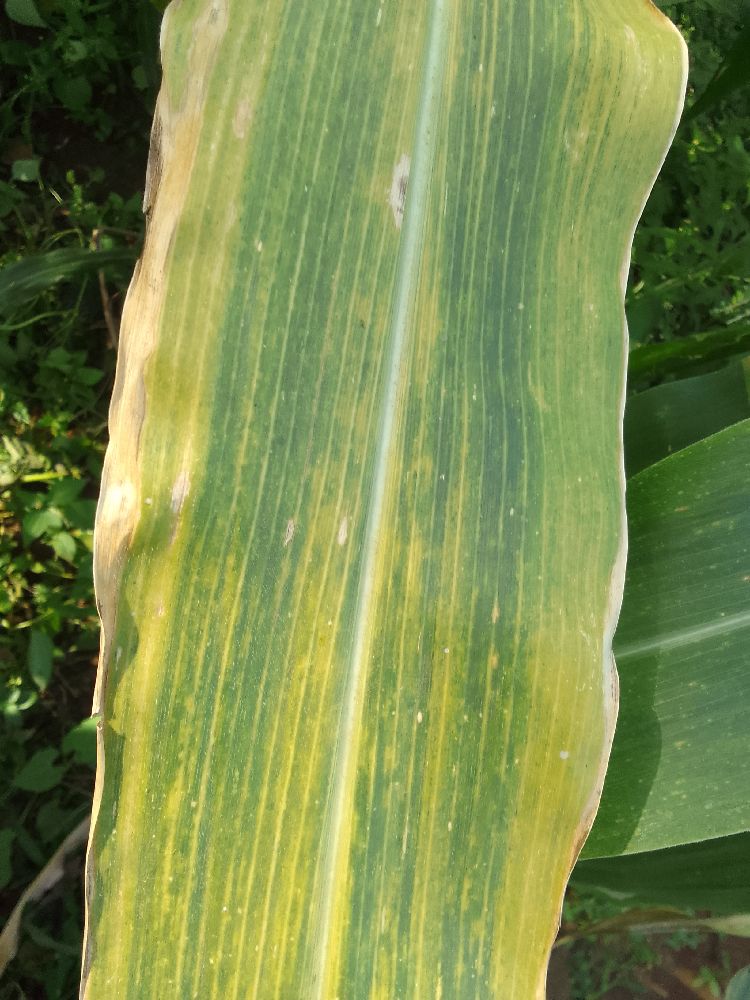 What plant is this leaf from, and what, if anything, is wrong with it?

maize, maize lethal necrosis
